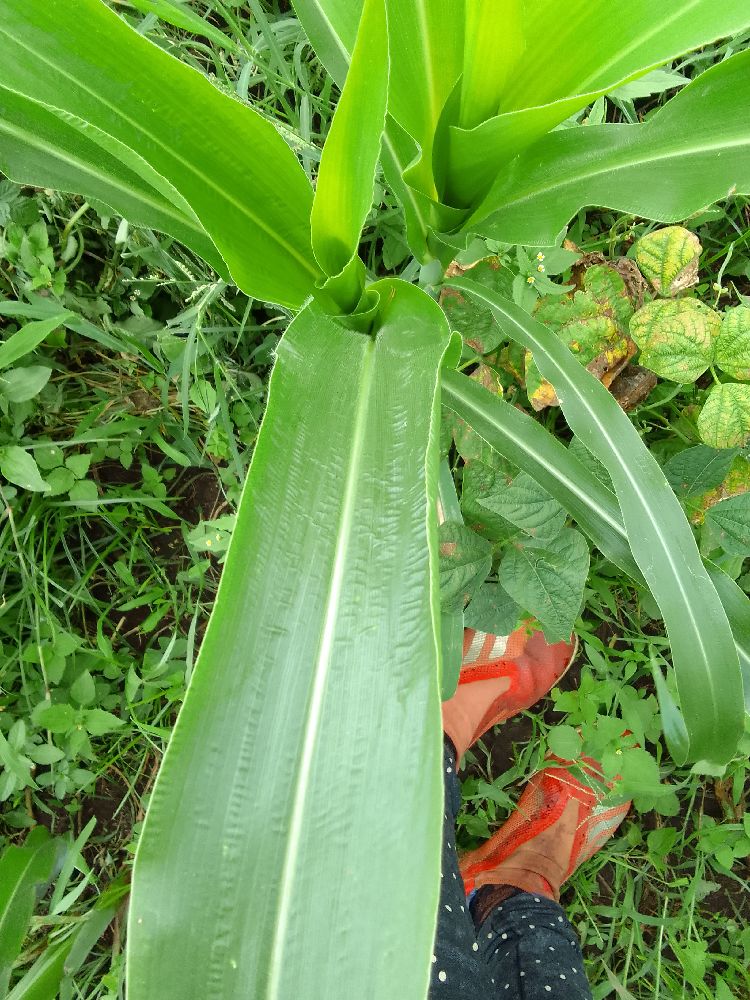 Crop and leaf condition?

maize, healthy
